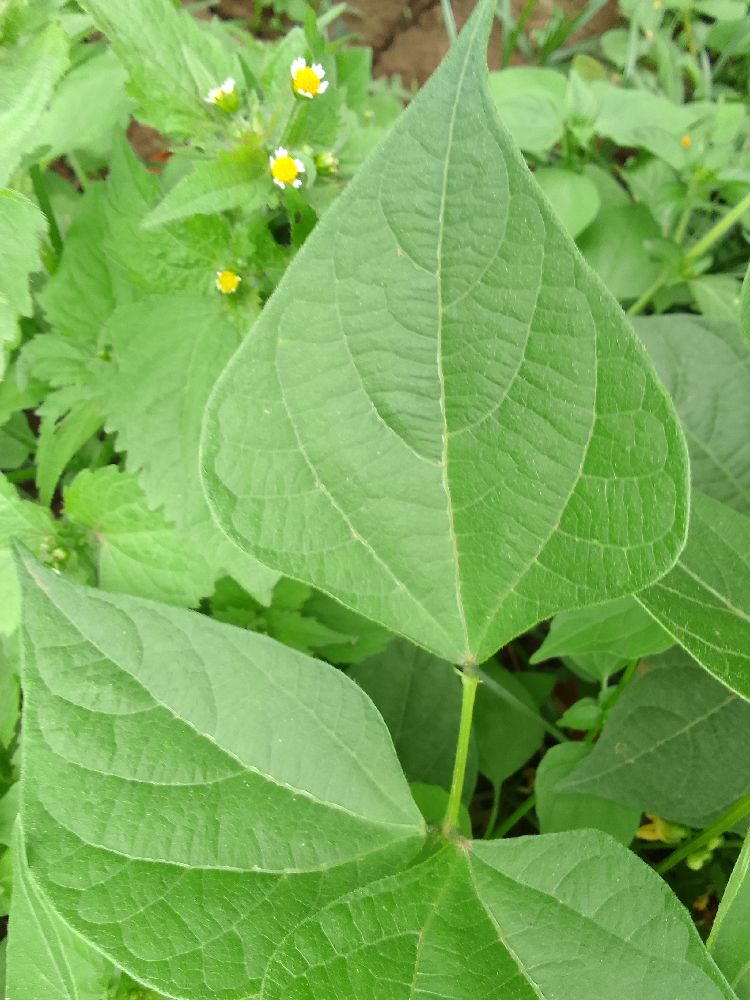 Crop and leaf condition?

common bean, healthy
